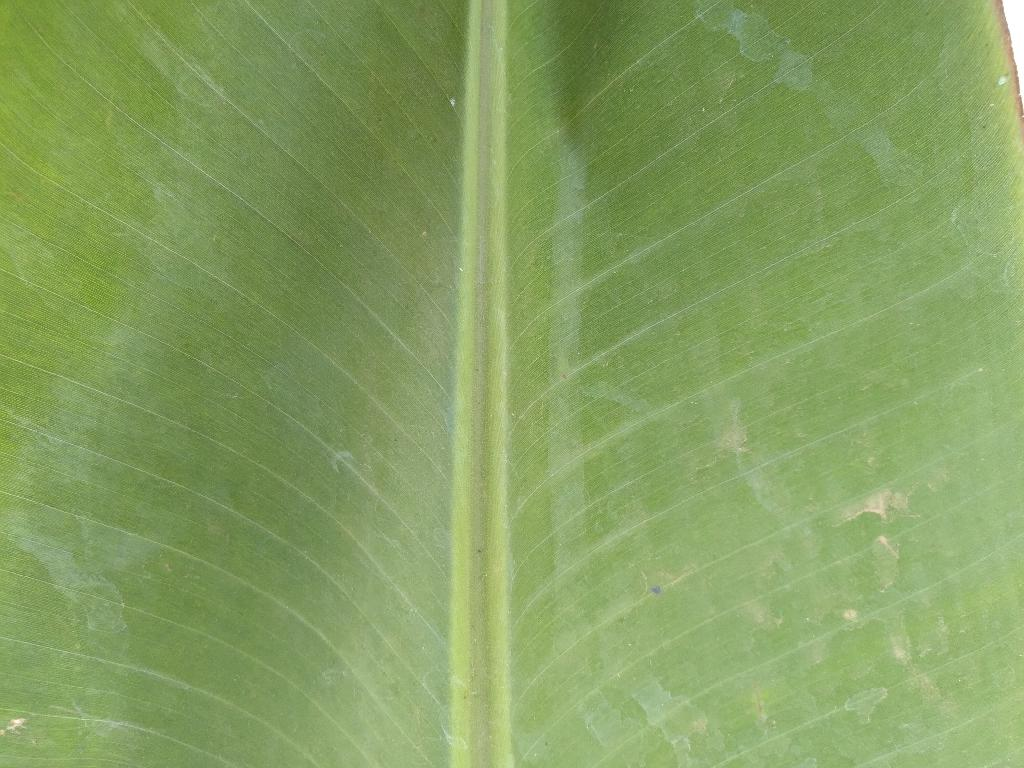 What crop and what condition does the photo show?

banana, healthy
